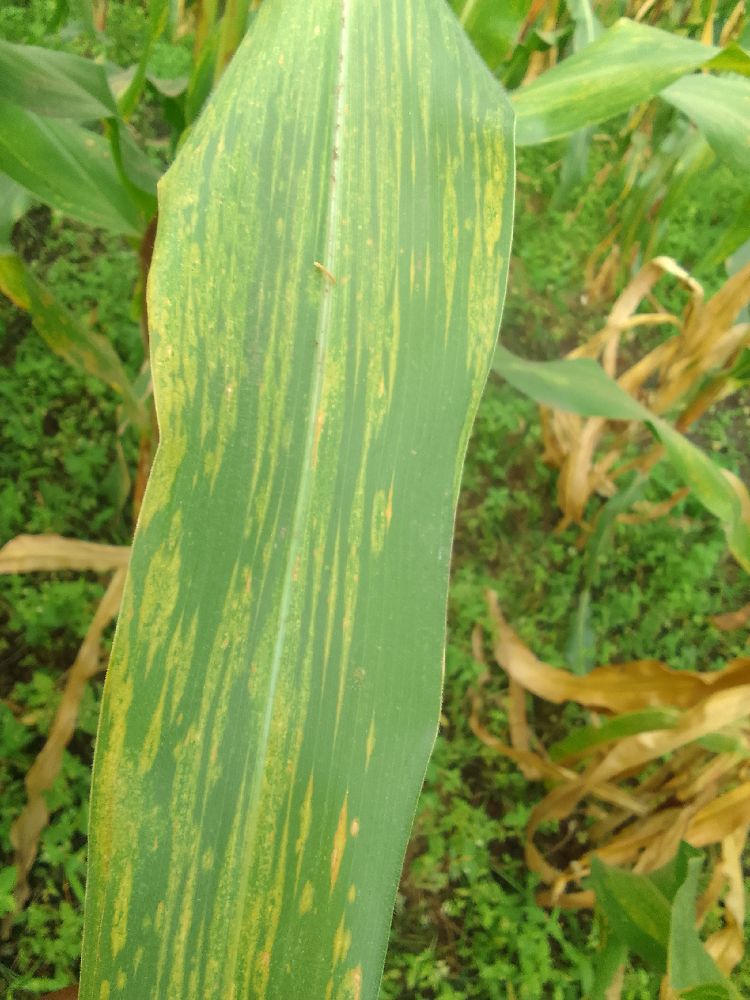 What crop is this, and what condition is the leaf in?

maize, maize lethal necrosis
